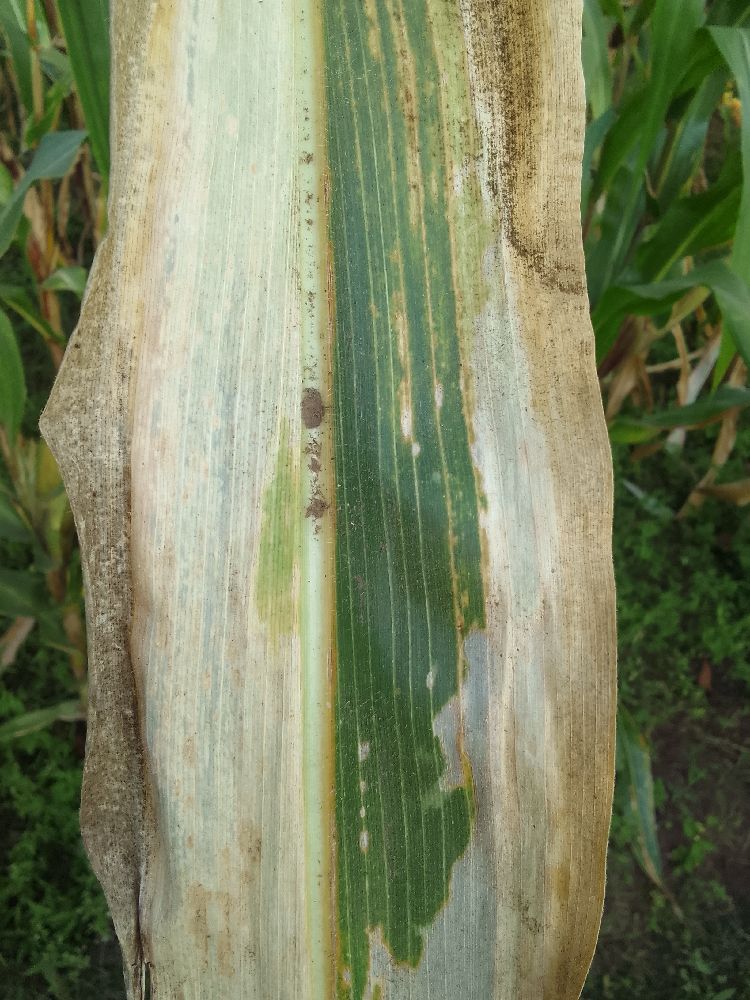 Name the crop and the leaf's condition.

maize, maize lethal necrosis
